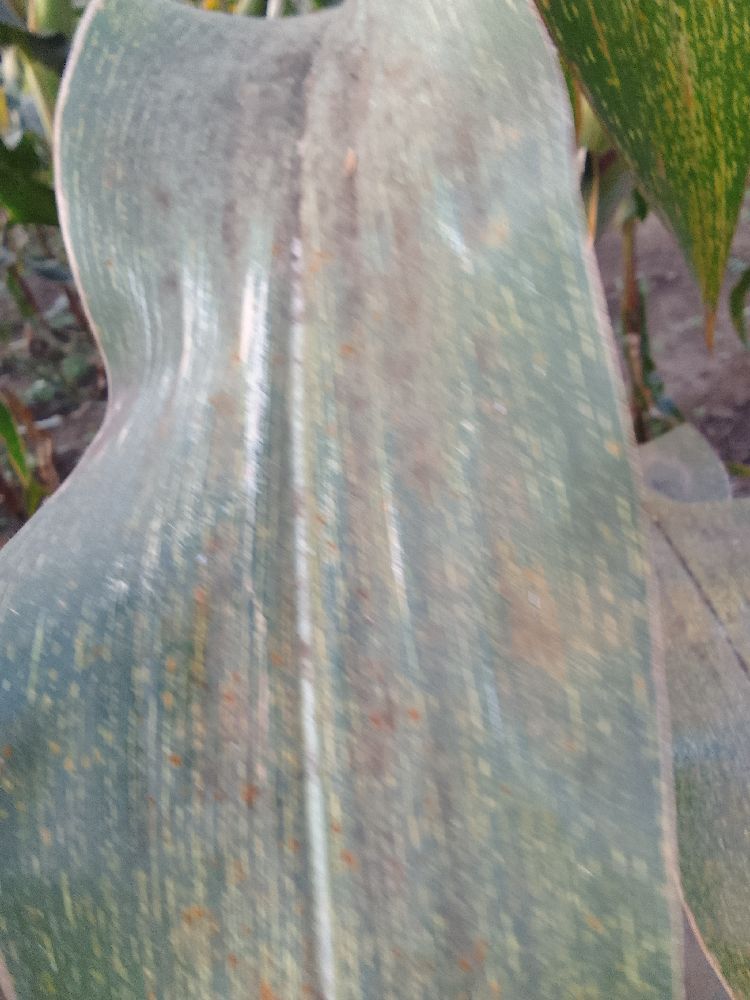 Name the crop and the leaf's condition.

maize, maize streak virus
